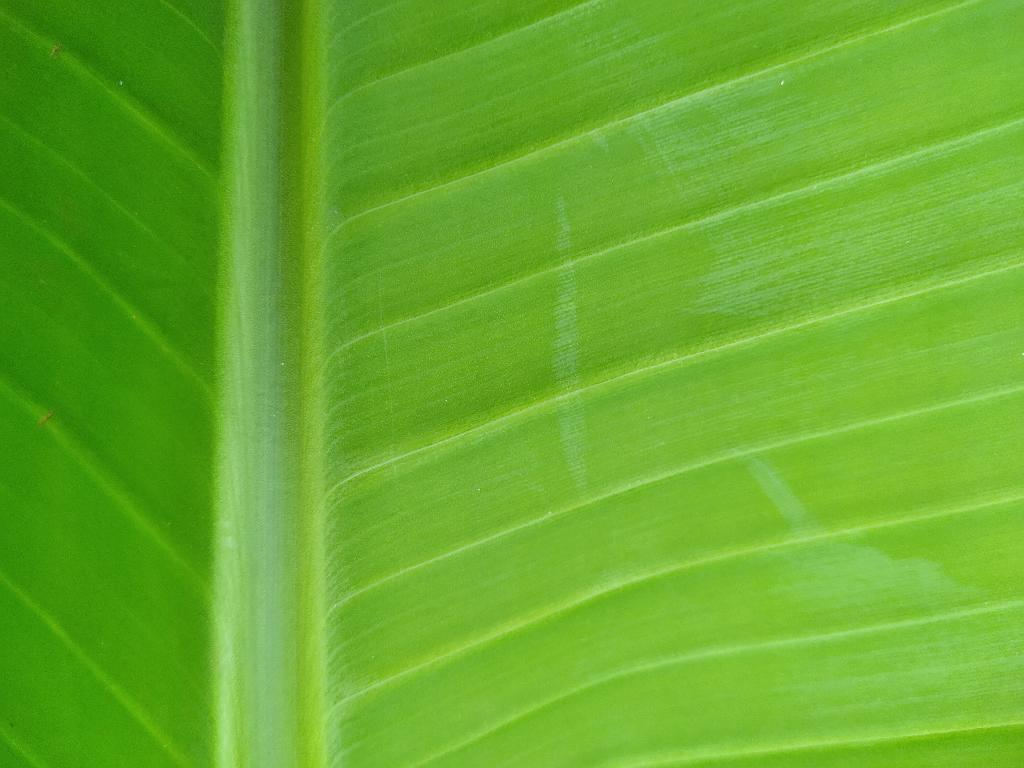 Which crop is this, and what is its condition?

banana, healthy
